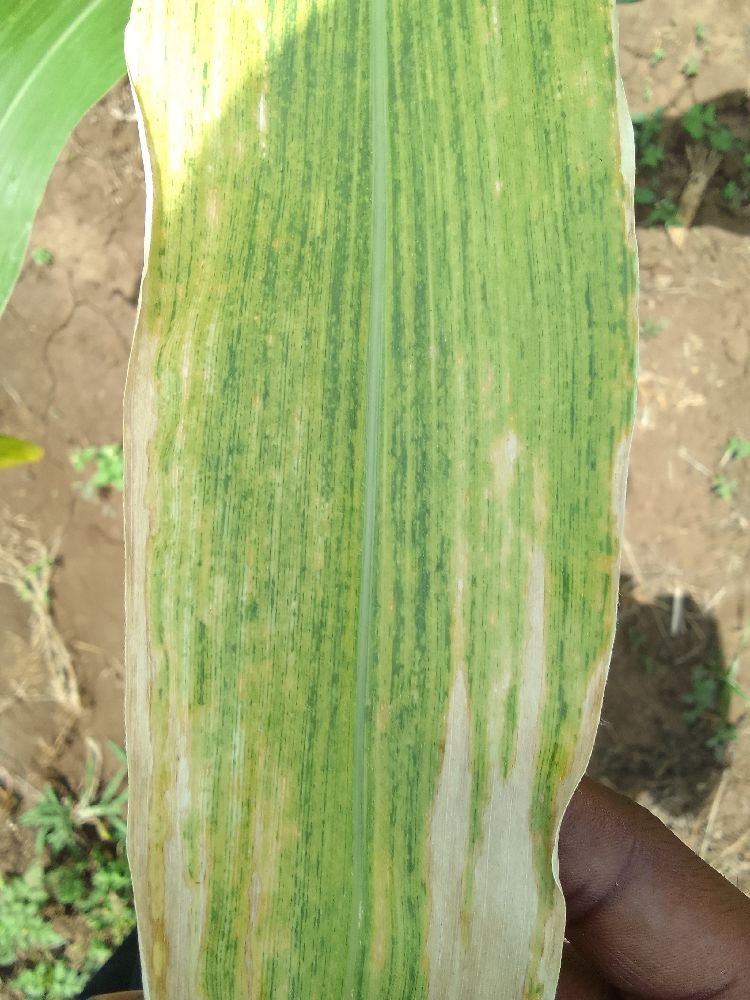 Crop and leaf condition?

maize, maize lethal necrosis
